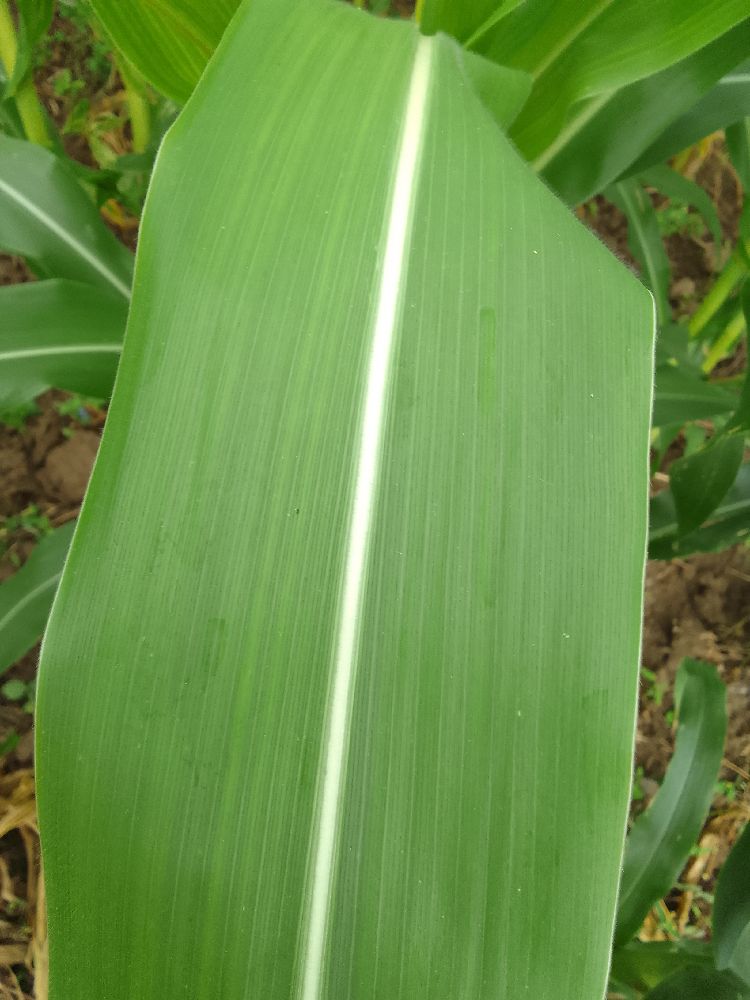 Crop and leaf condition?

maize, healthy
